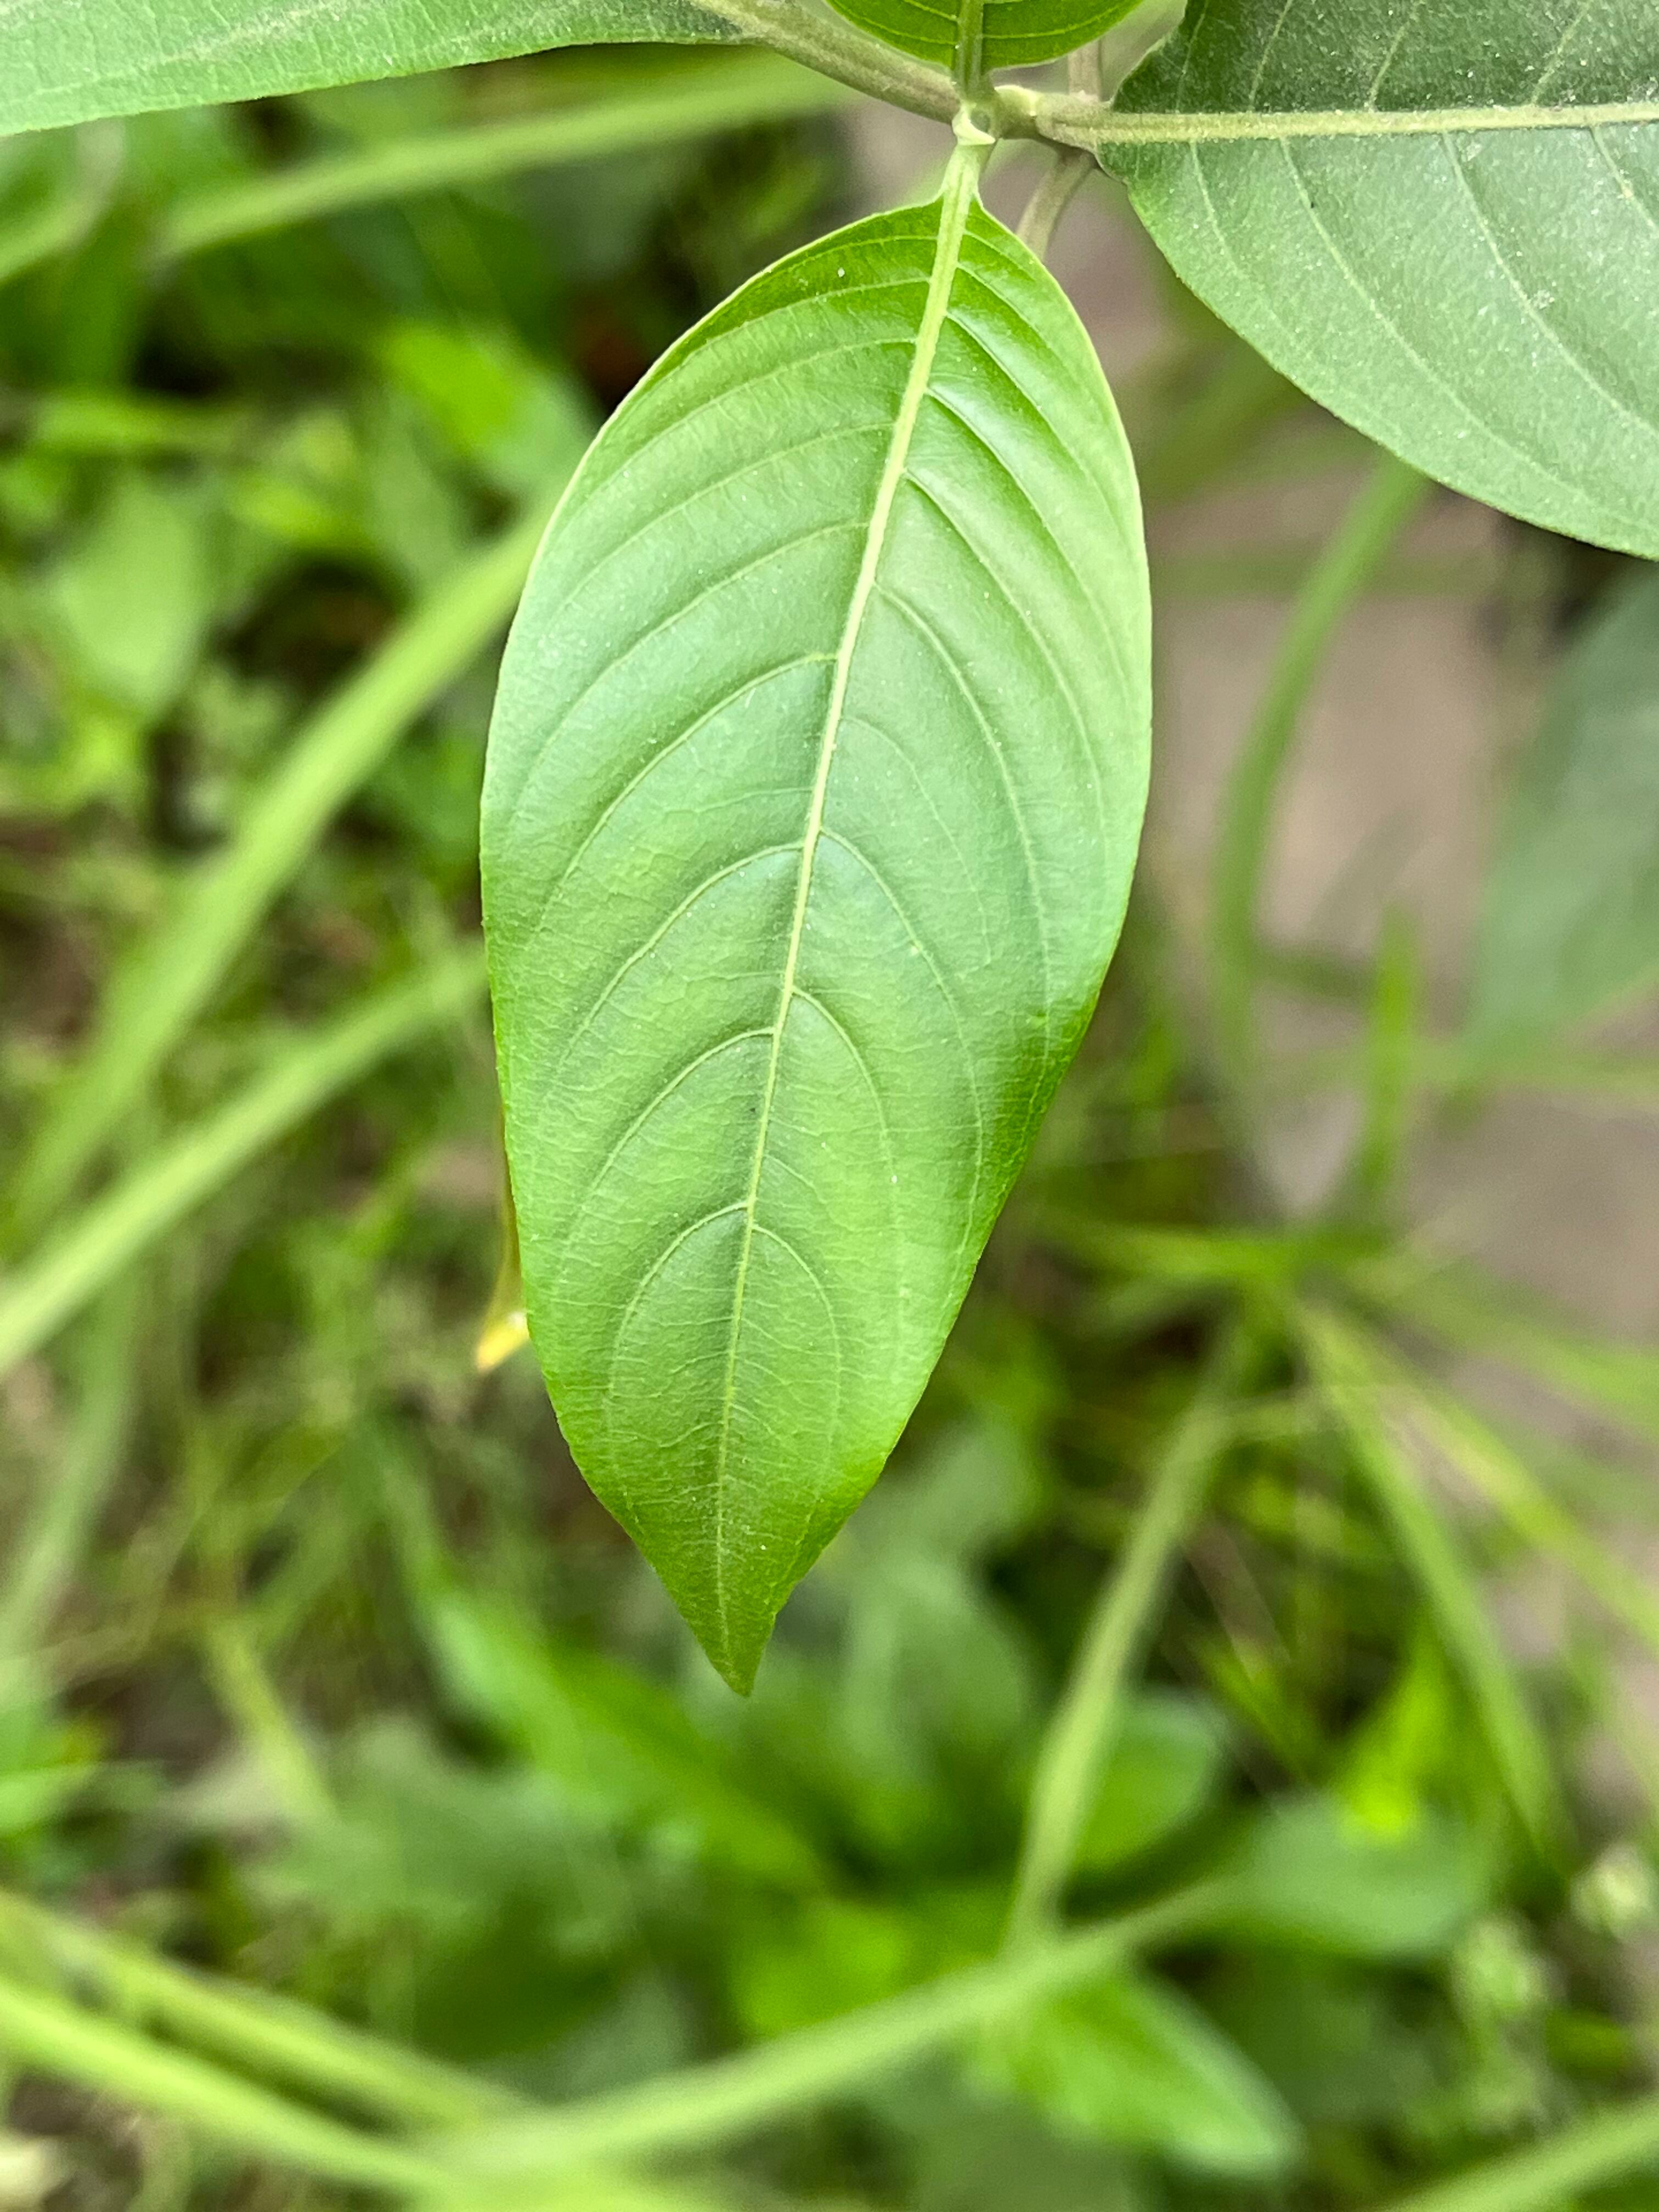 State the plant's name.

vasaka
